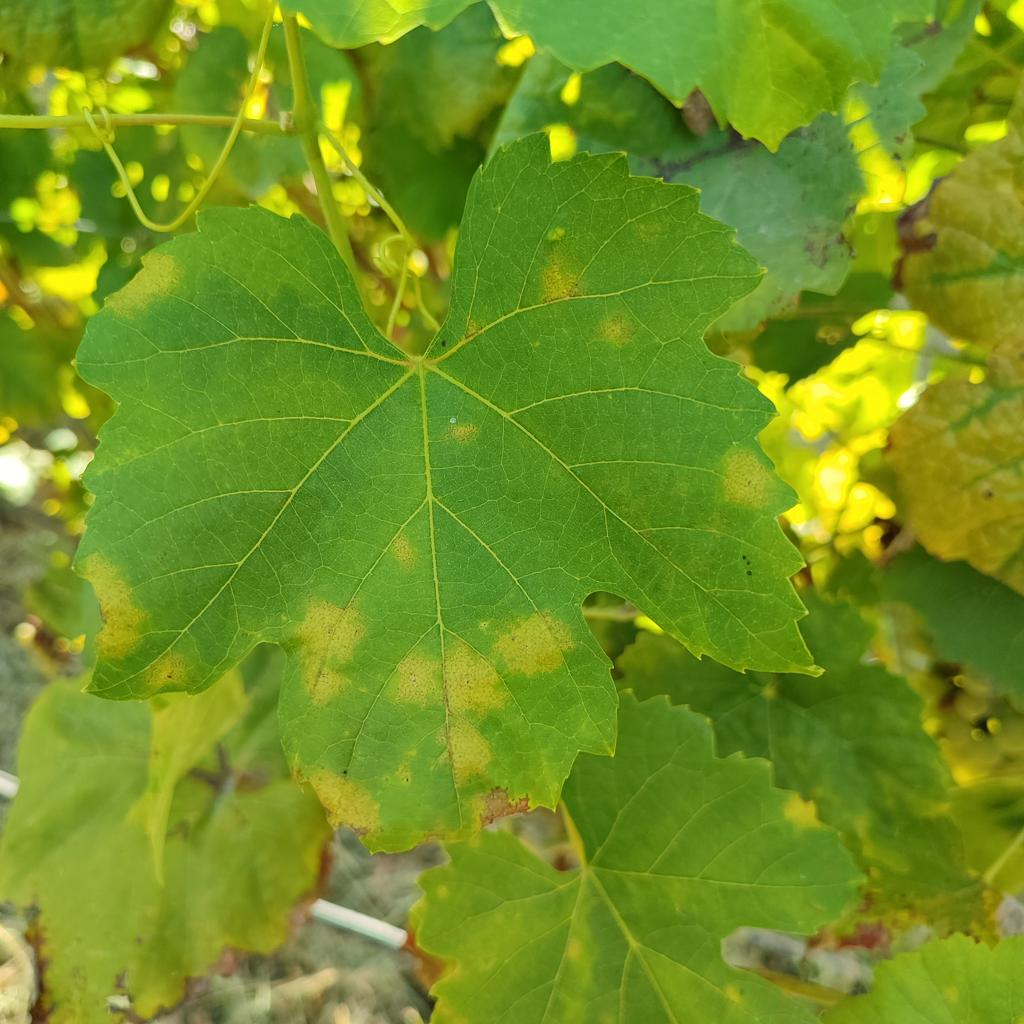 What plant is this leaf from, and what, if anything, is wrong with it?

grapevine, downy mildew
